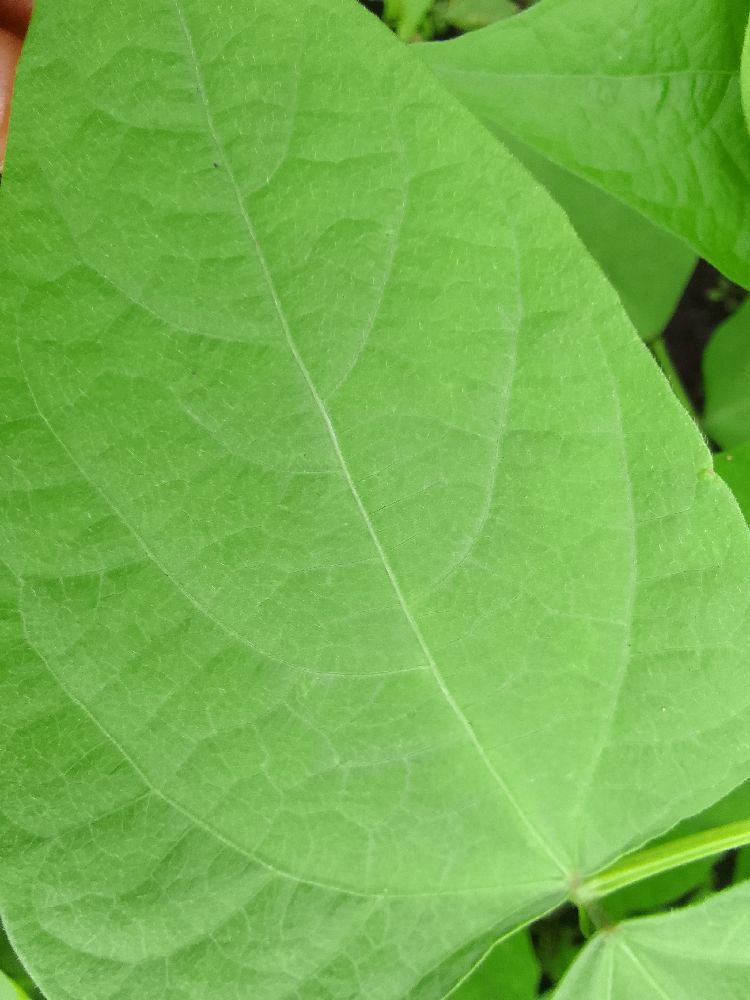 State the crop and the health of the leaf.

common bean, healthy
